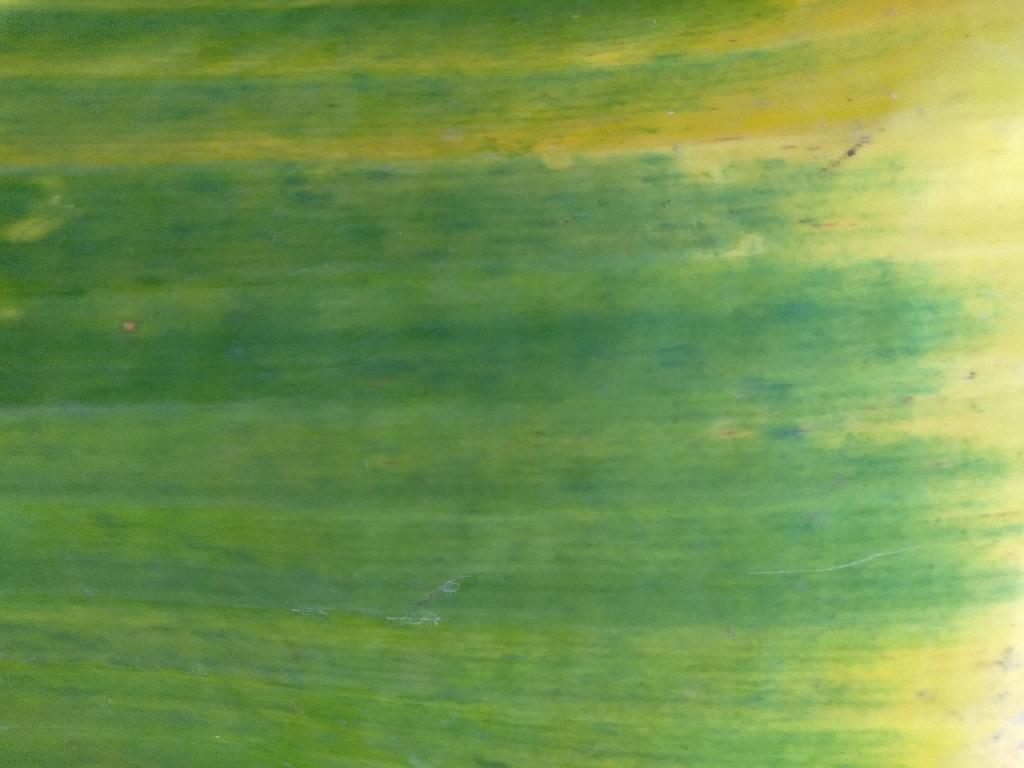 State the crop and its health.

banana, fusarium wilt race 1
